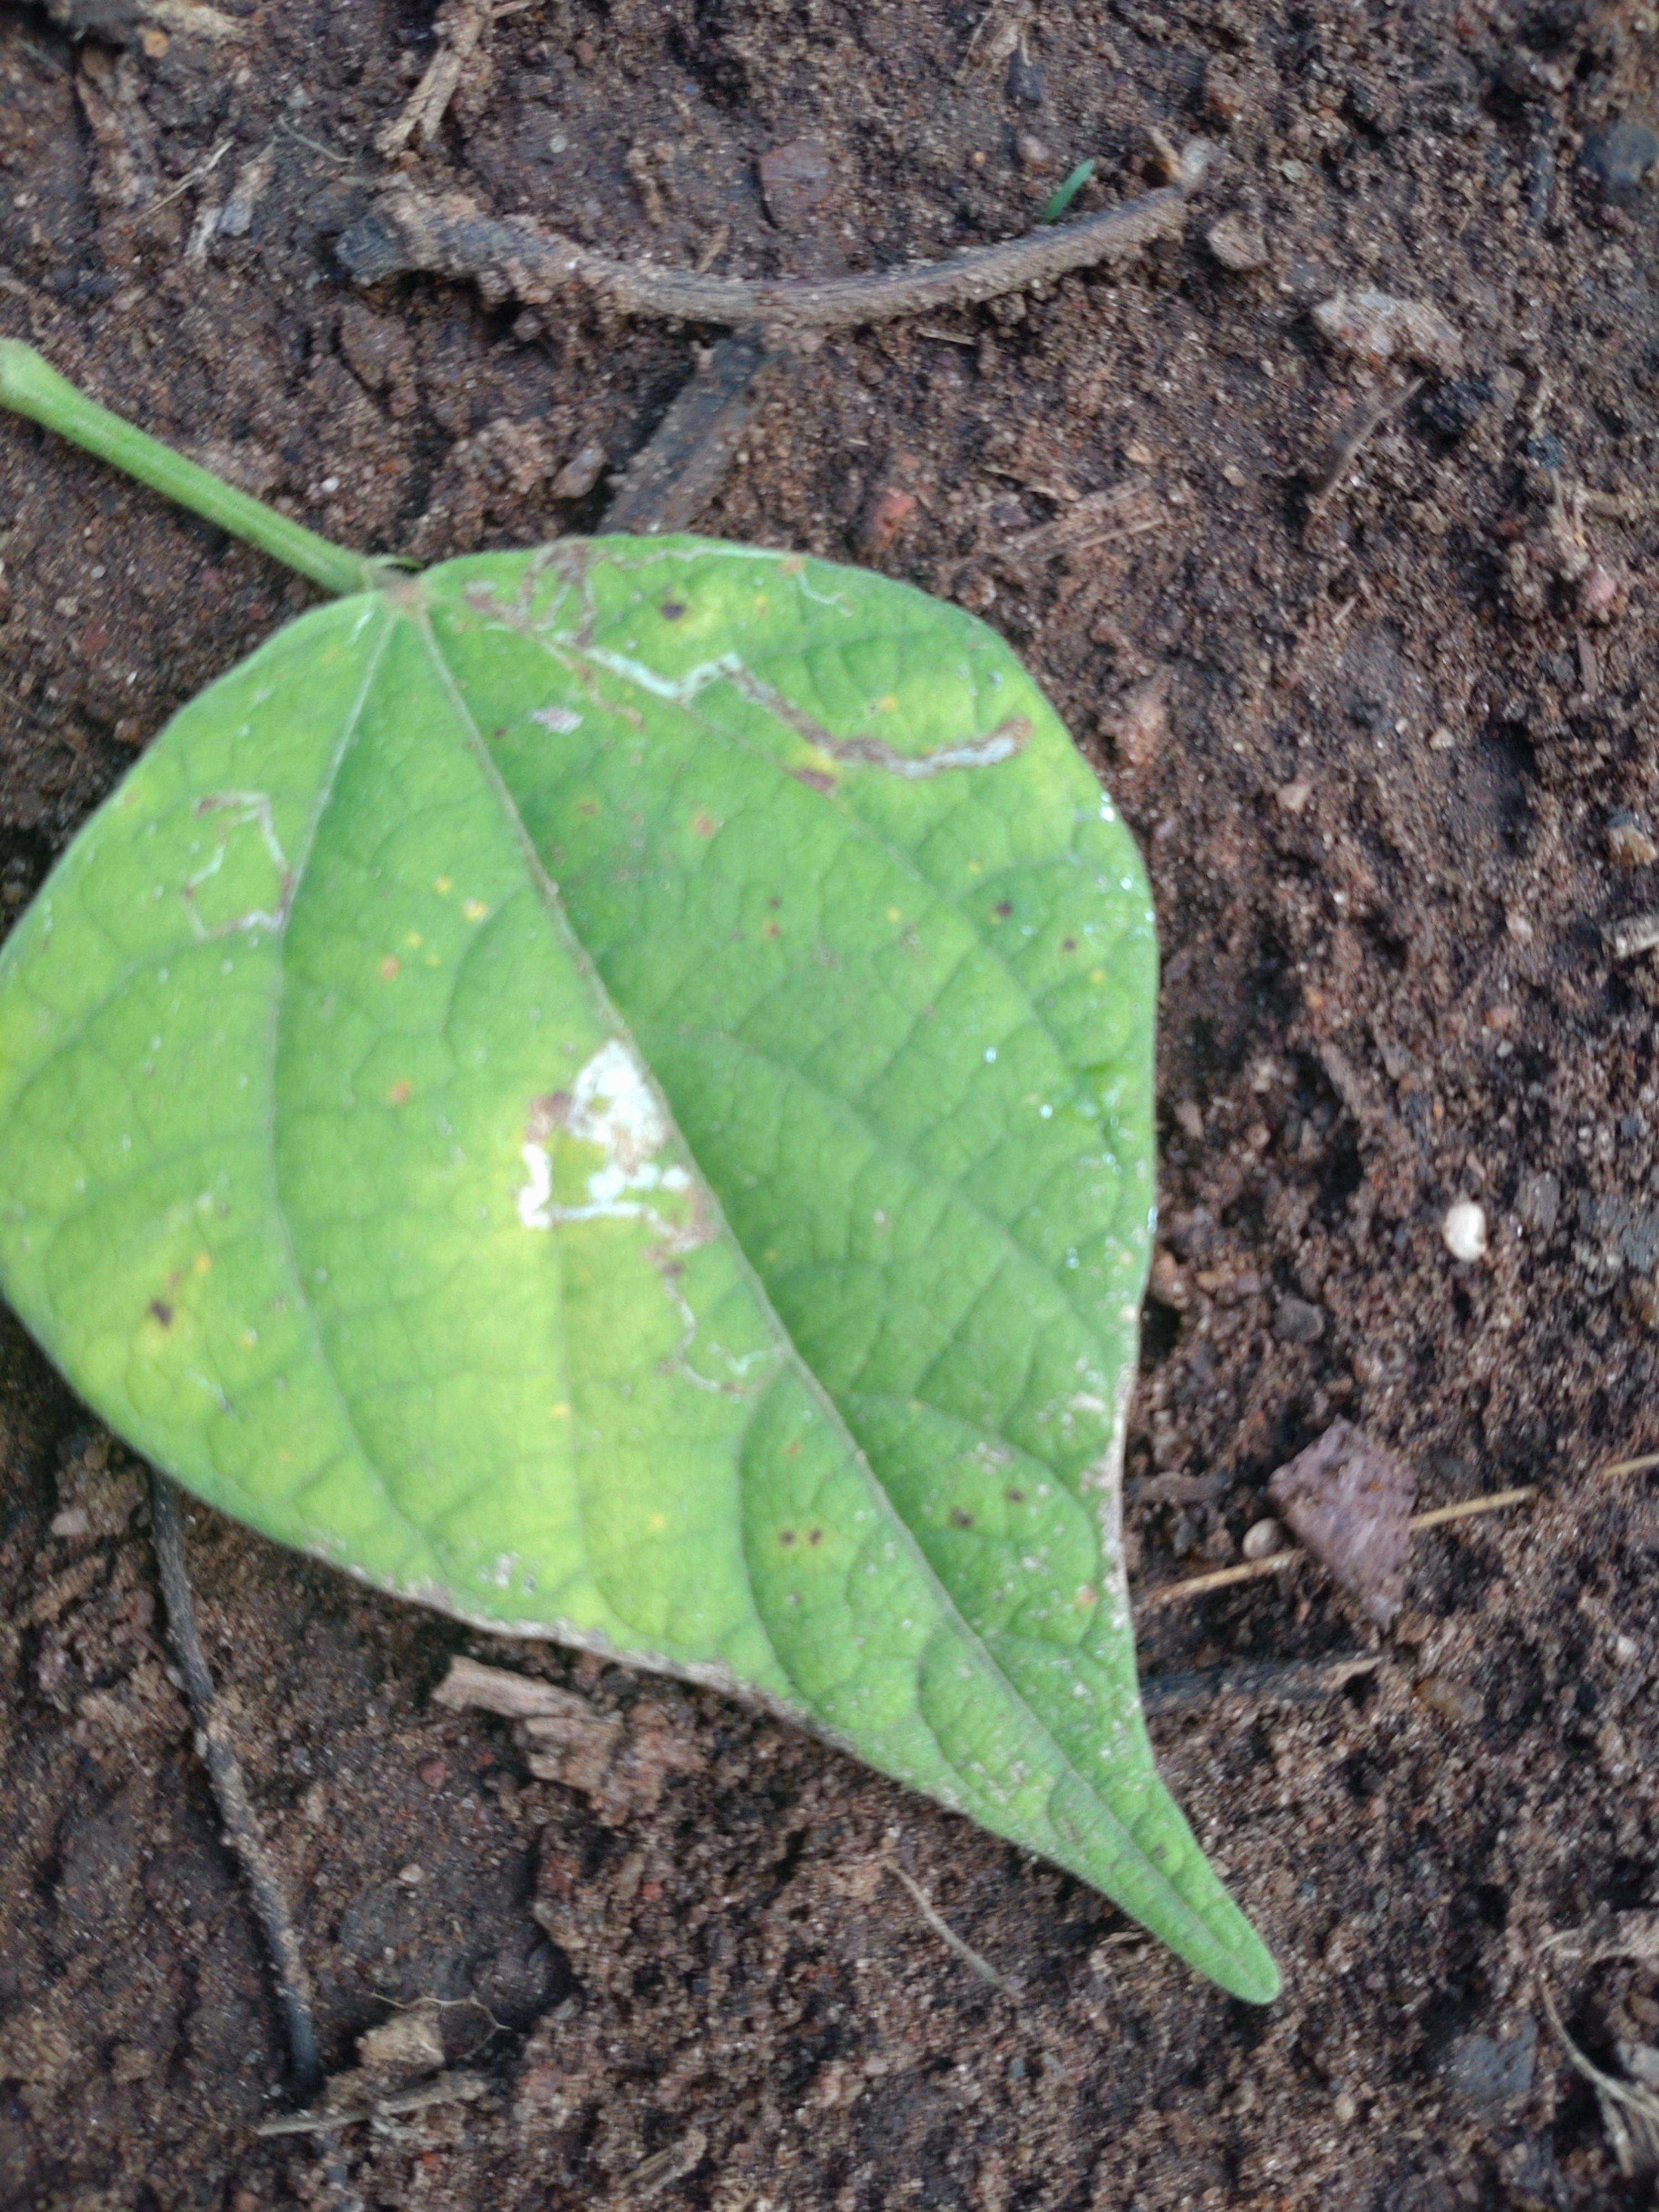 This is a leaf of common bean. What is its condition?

rust
